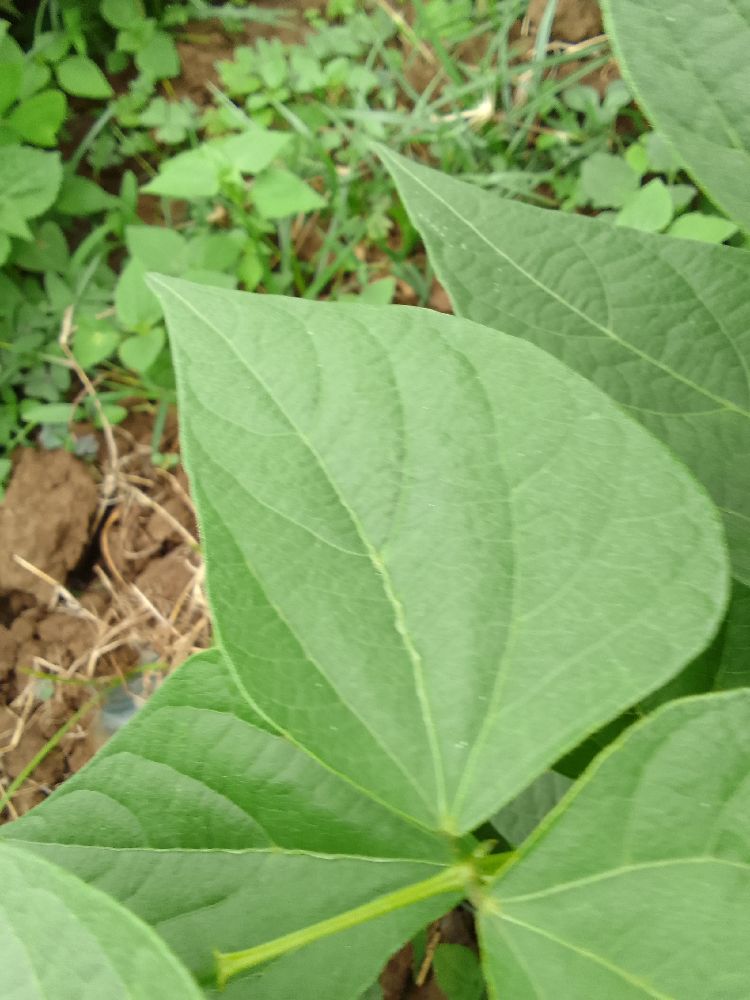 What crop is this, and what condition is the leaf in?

common bean, healthy
